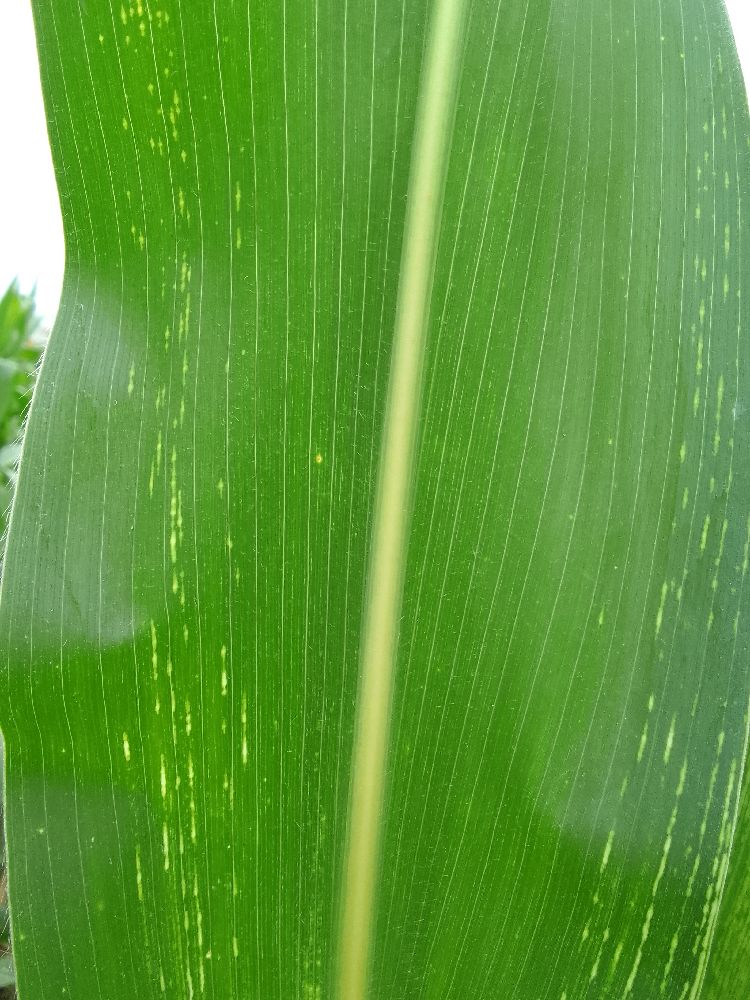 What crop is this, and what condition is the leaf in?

maize, maize streak virus
